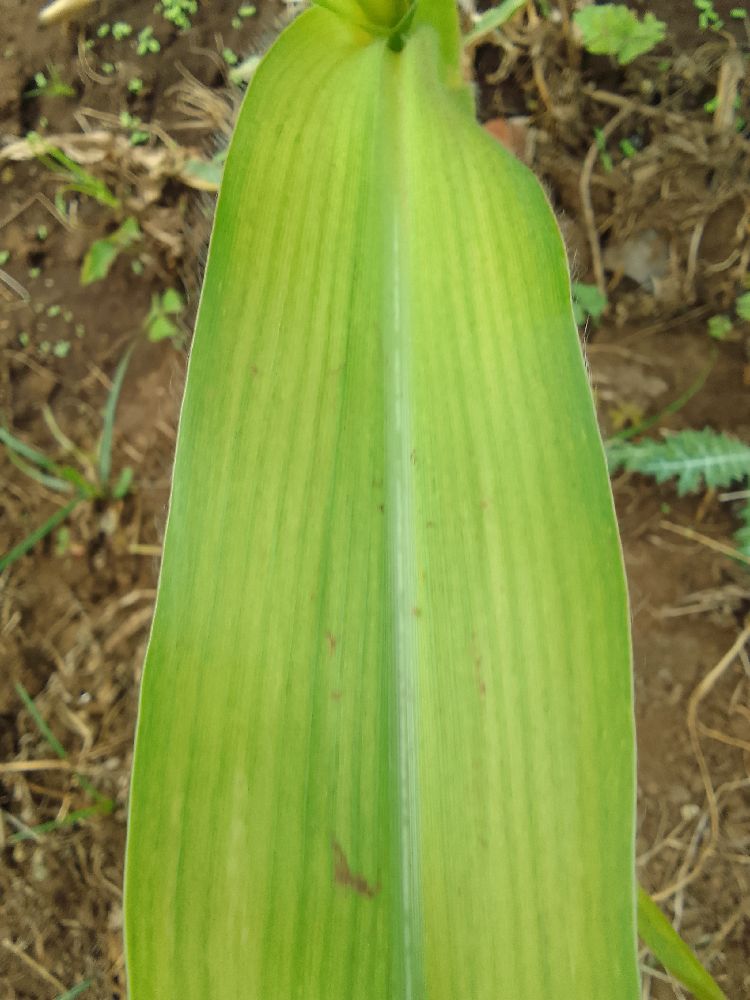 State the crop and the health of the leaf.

maize, maize lethal necrosis
